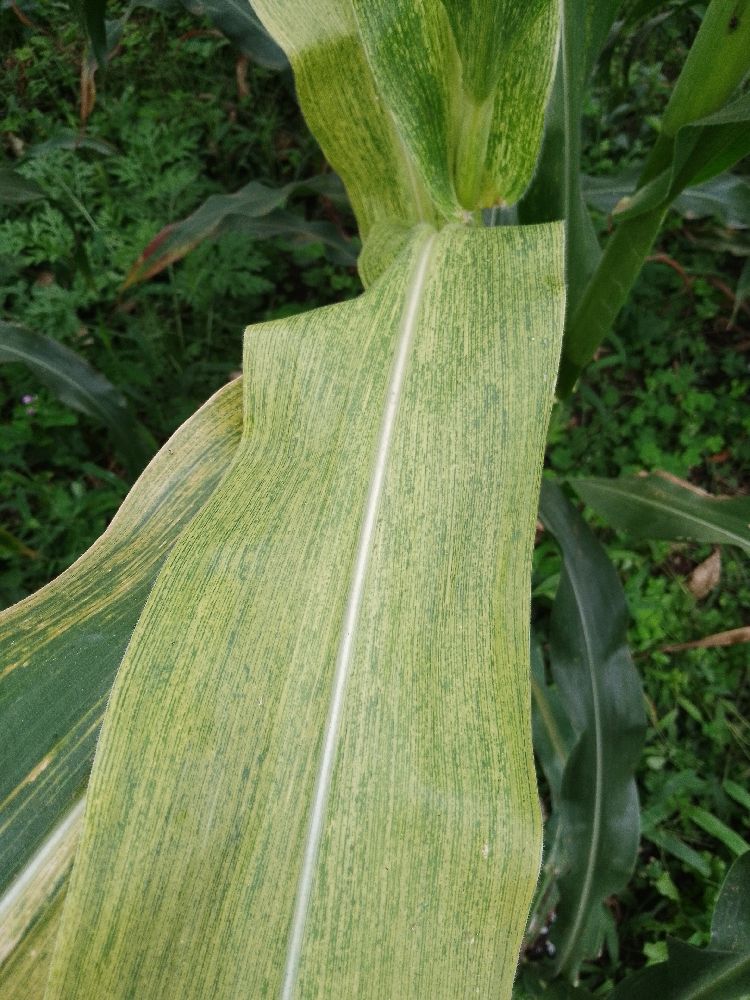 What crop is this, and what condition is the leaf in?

maize, maize lethal necrosis
